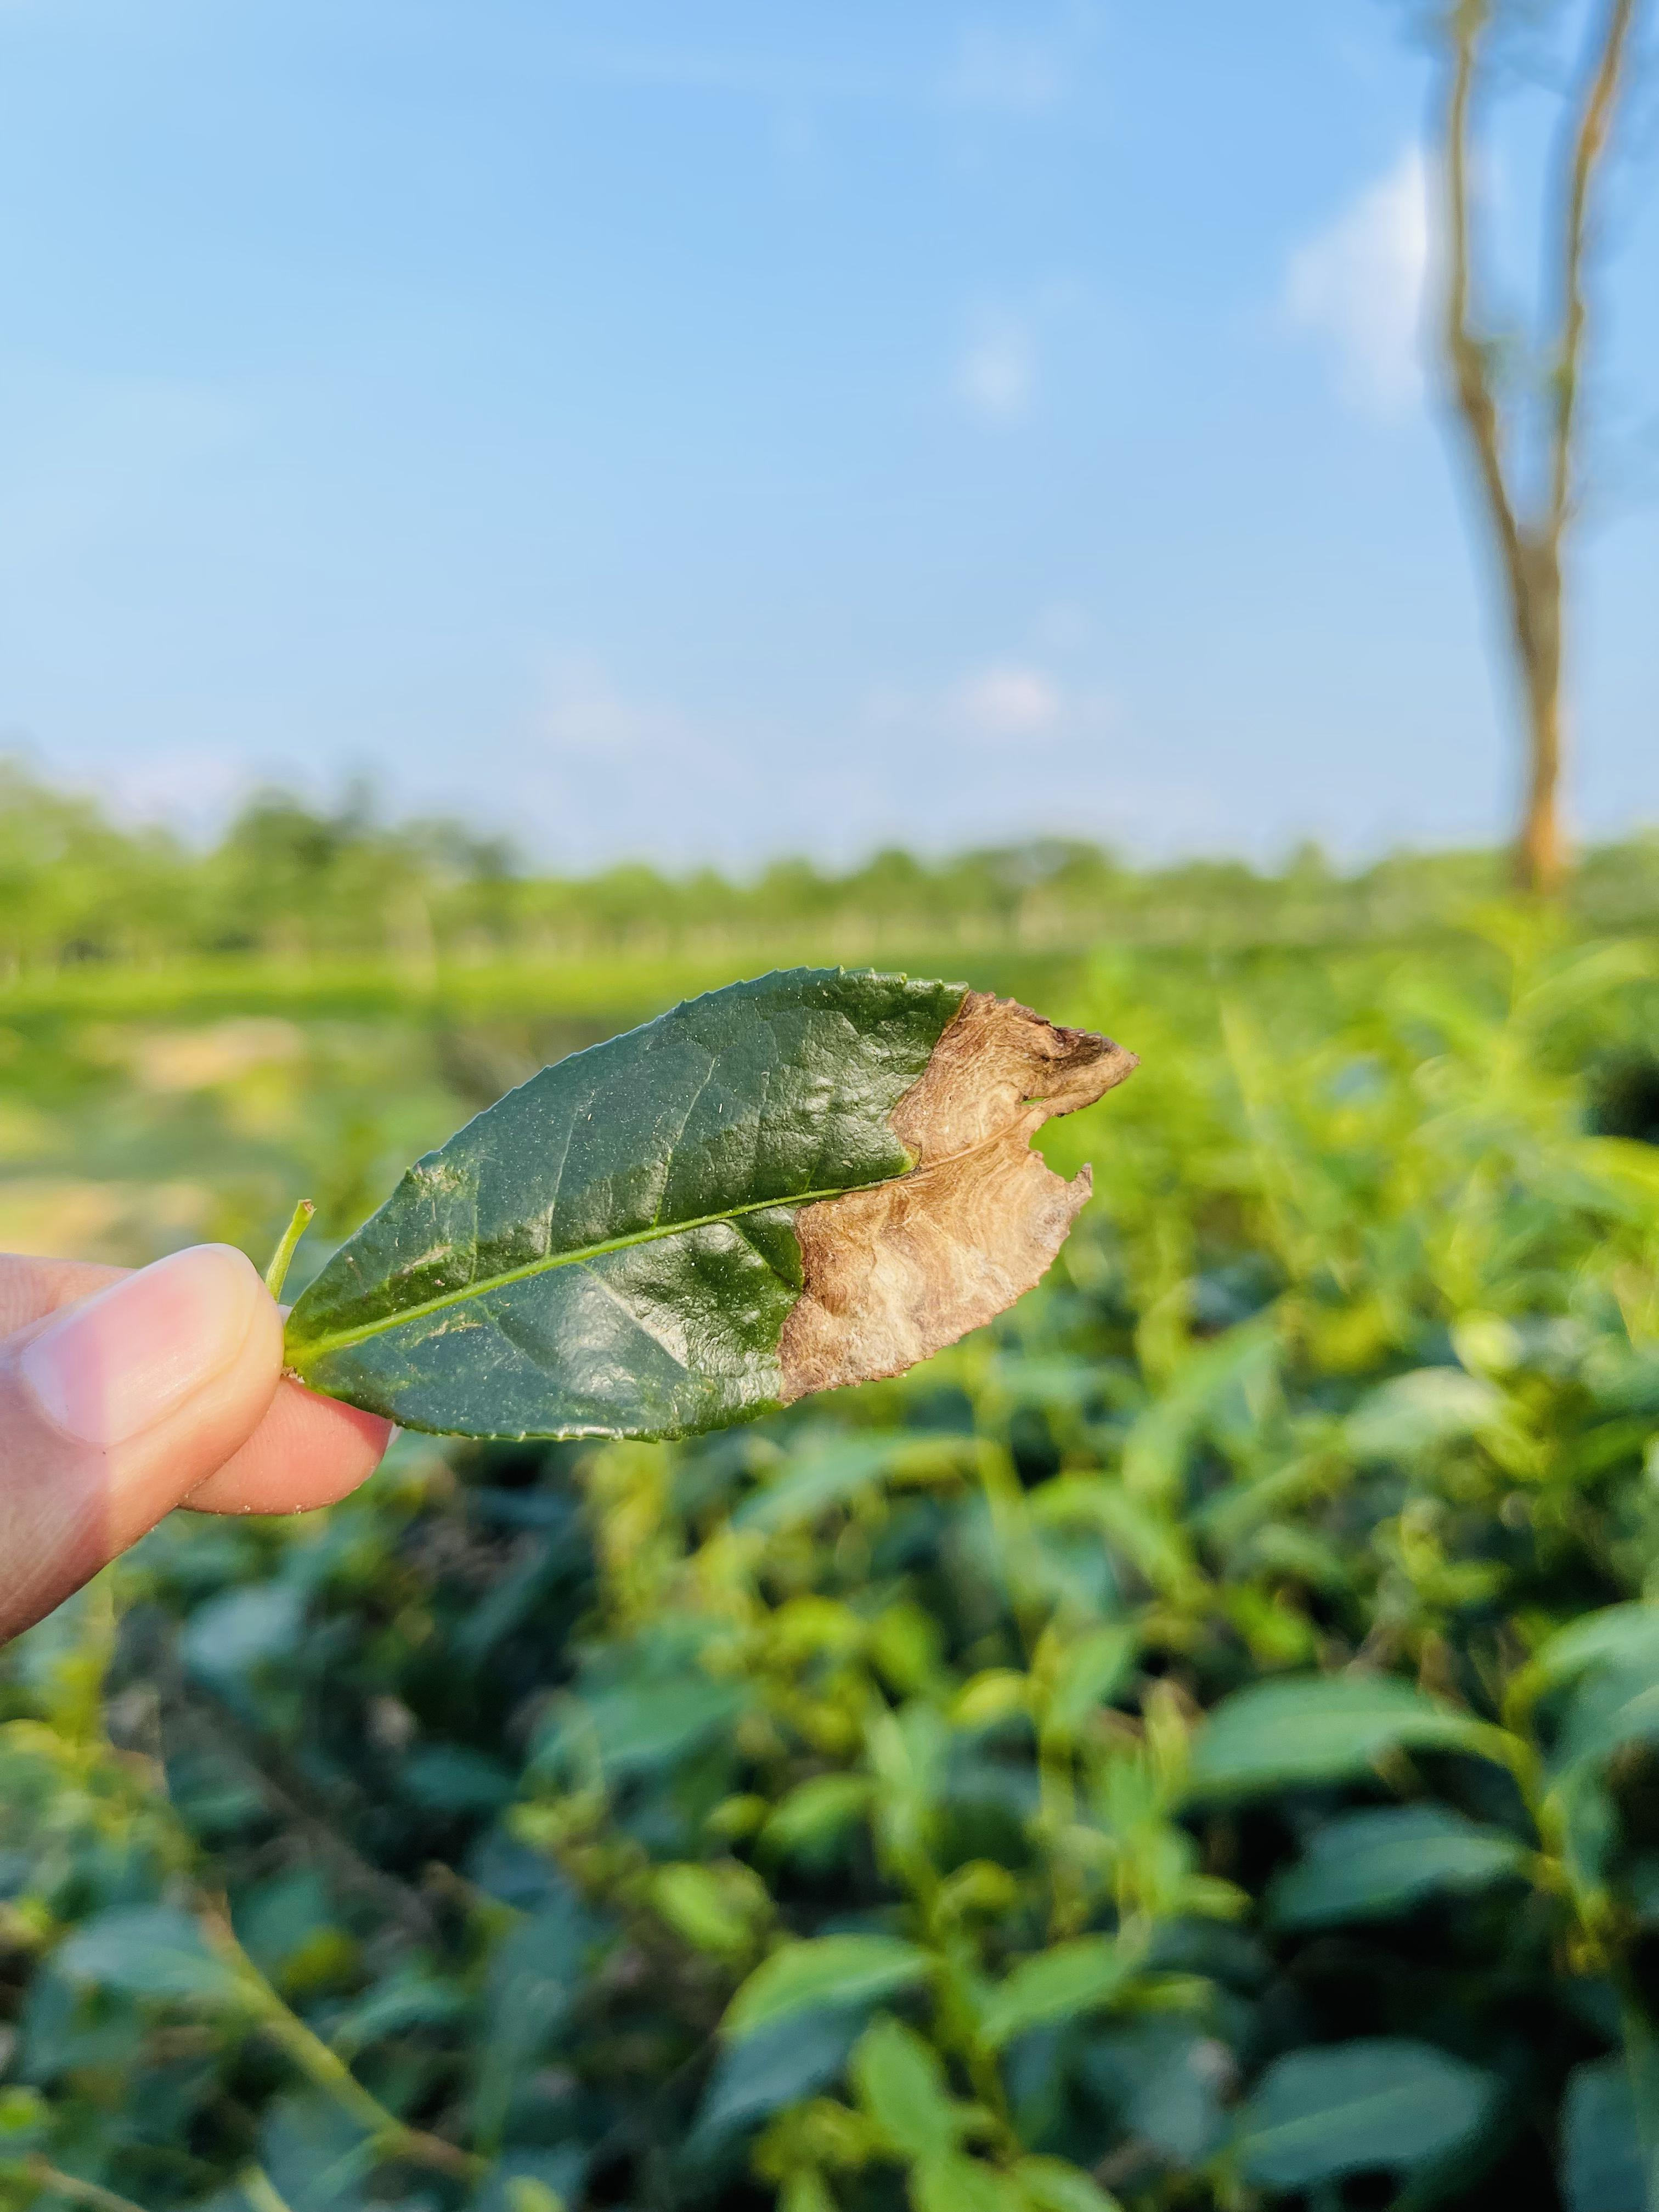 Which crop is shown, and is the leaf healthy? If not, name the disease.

tea, blight
